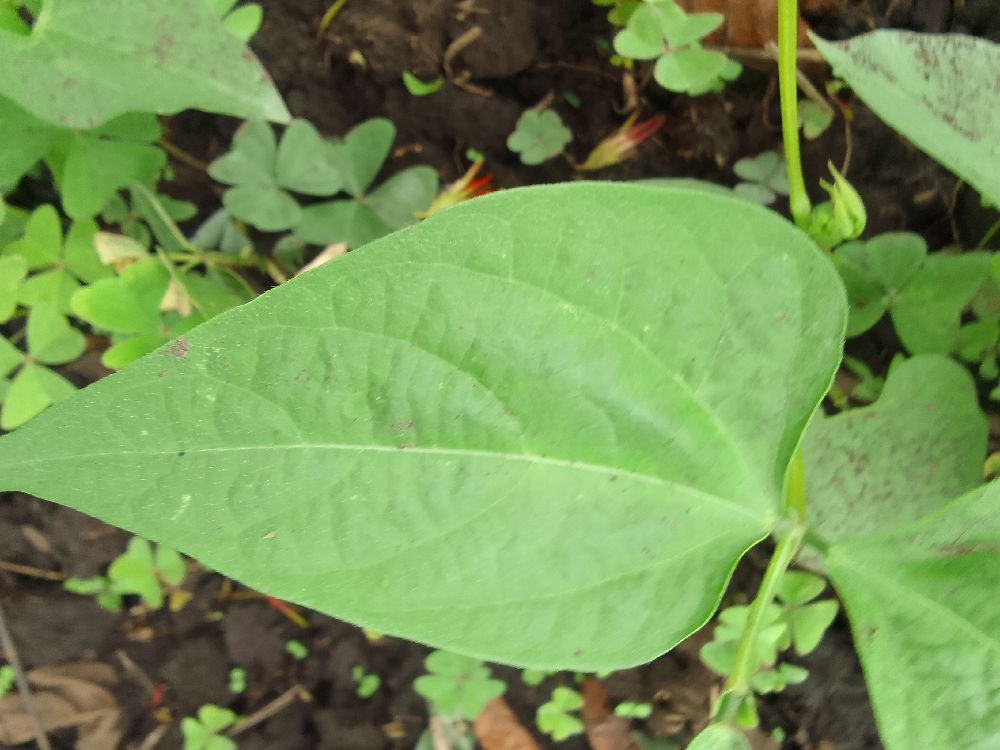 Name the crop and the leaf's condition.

common bean, healthy
